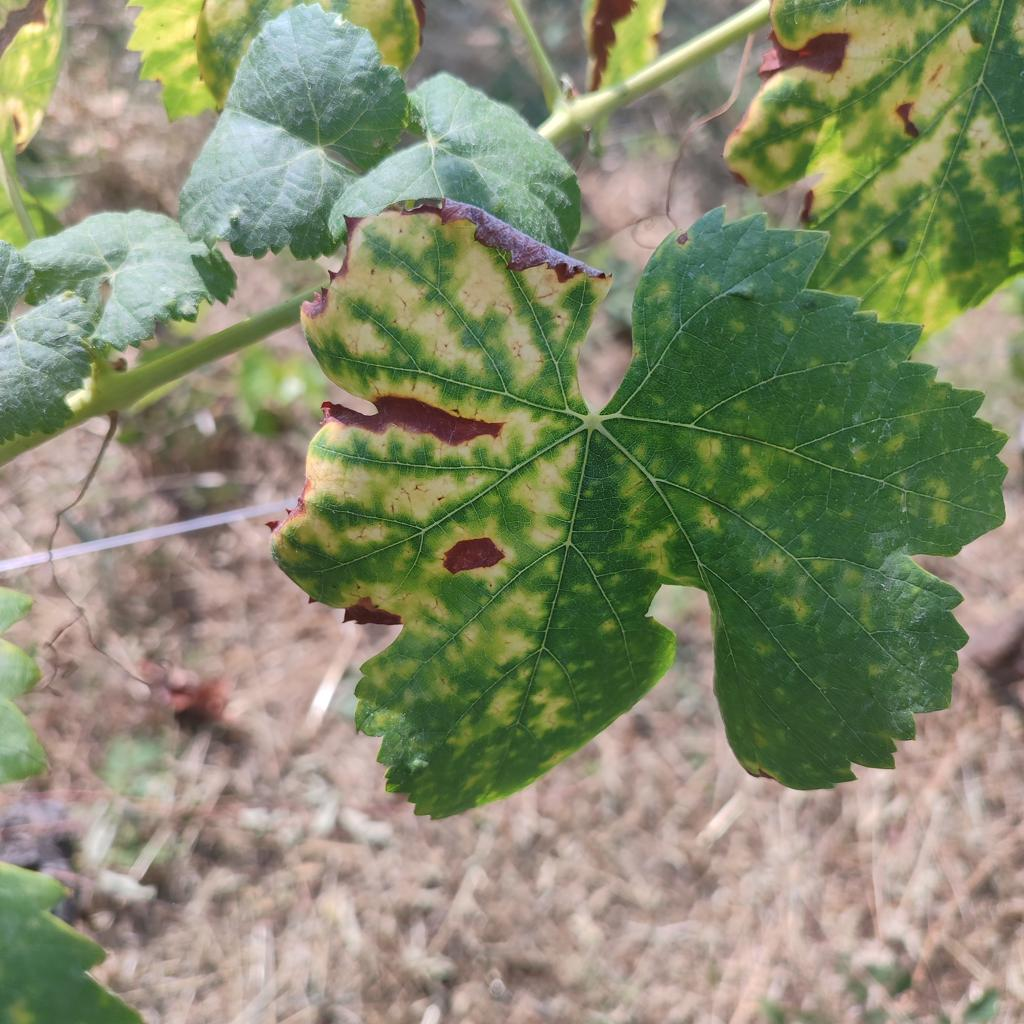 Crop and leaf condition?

grapevine, esca complex
